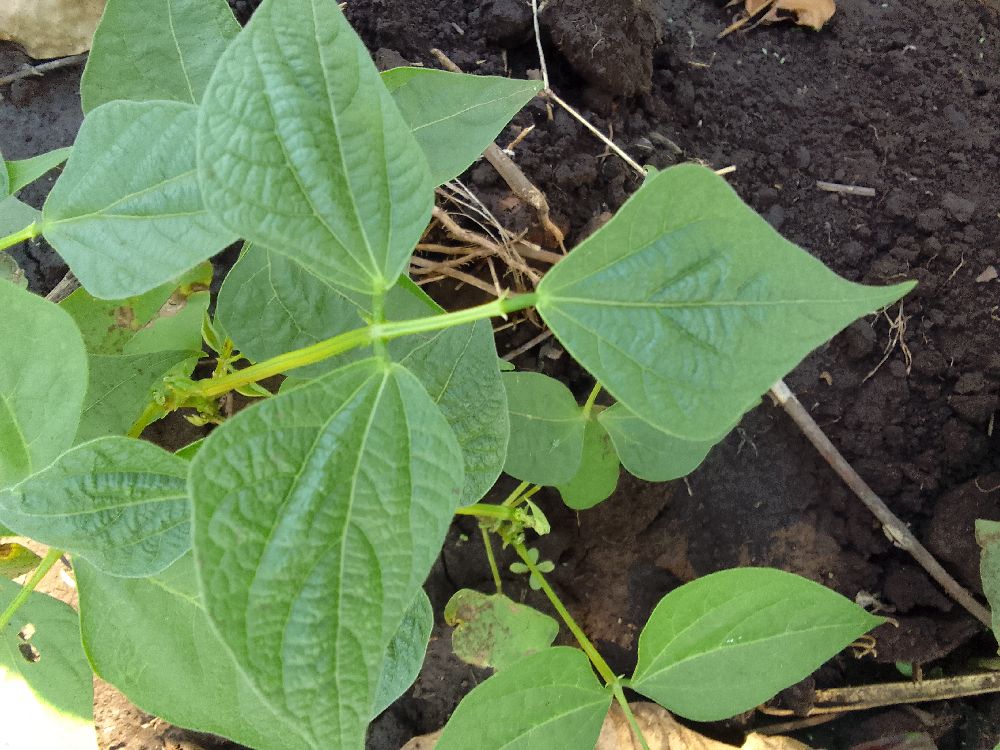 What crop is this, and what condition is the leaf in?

common bean, healthy
